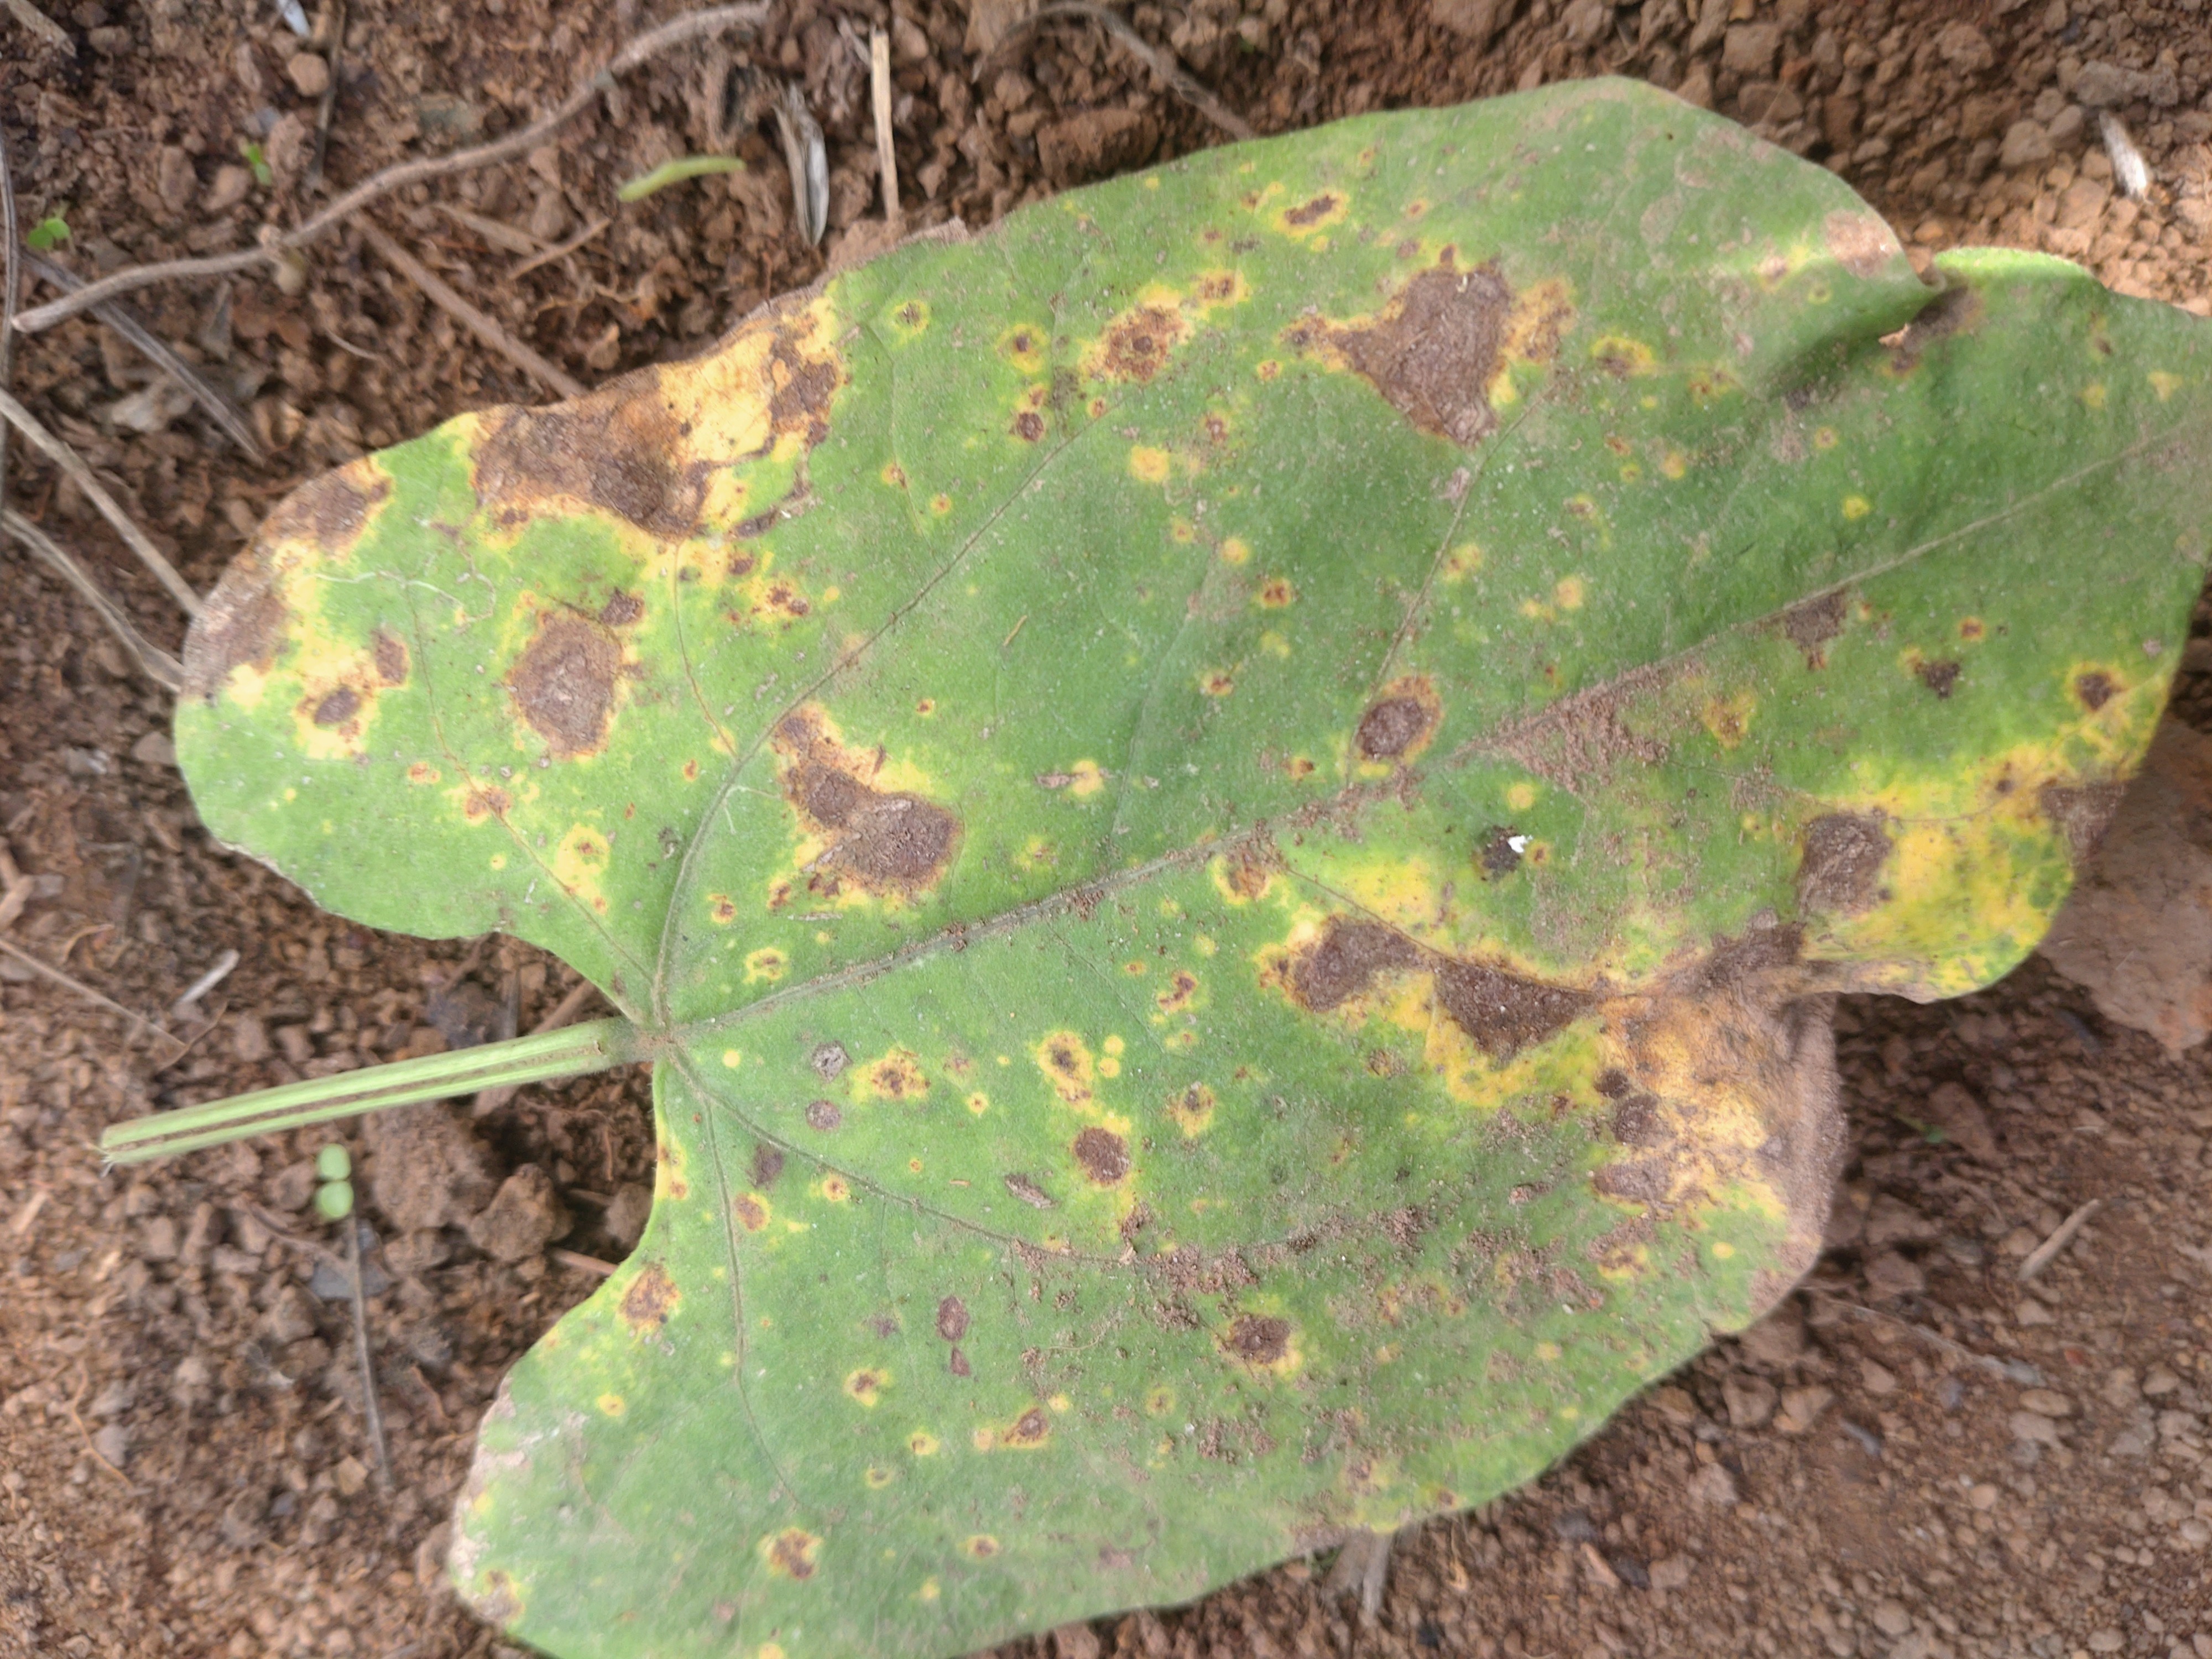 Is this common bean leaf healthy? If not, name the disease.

rust
